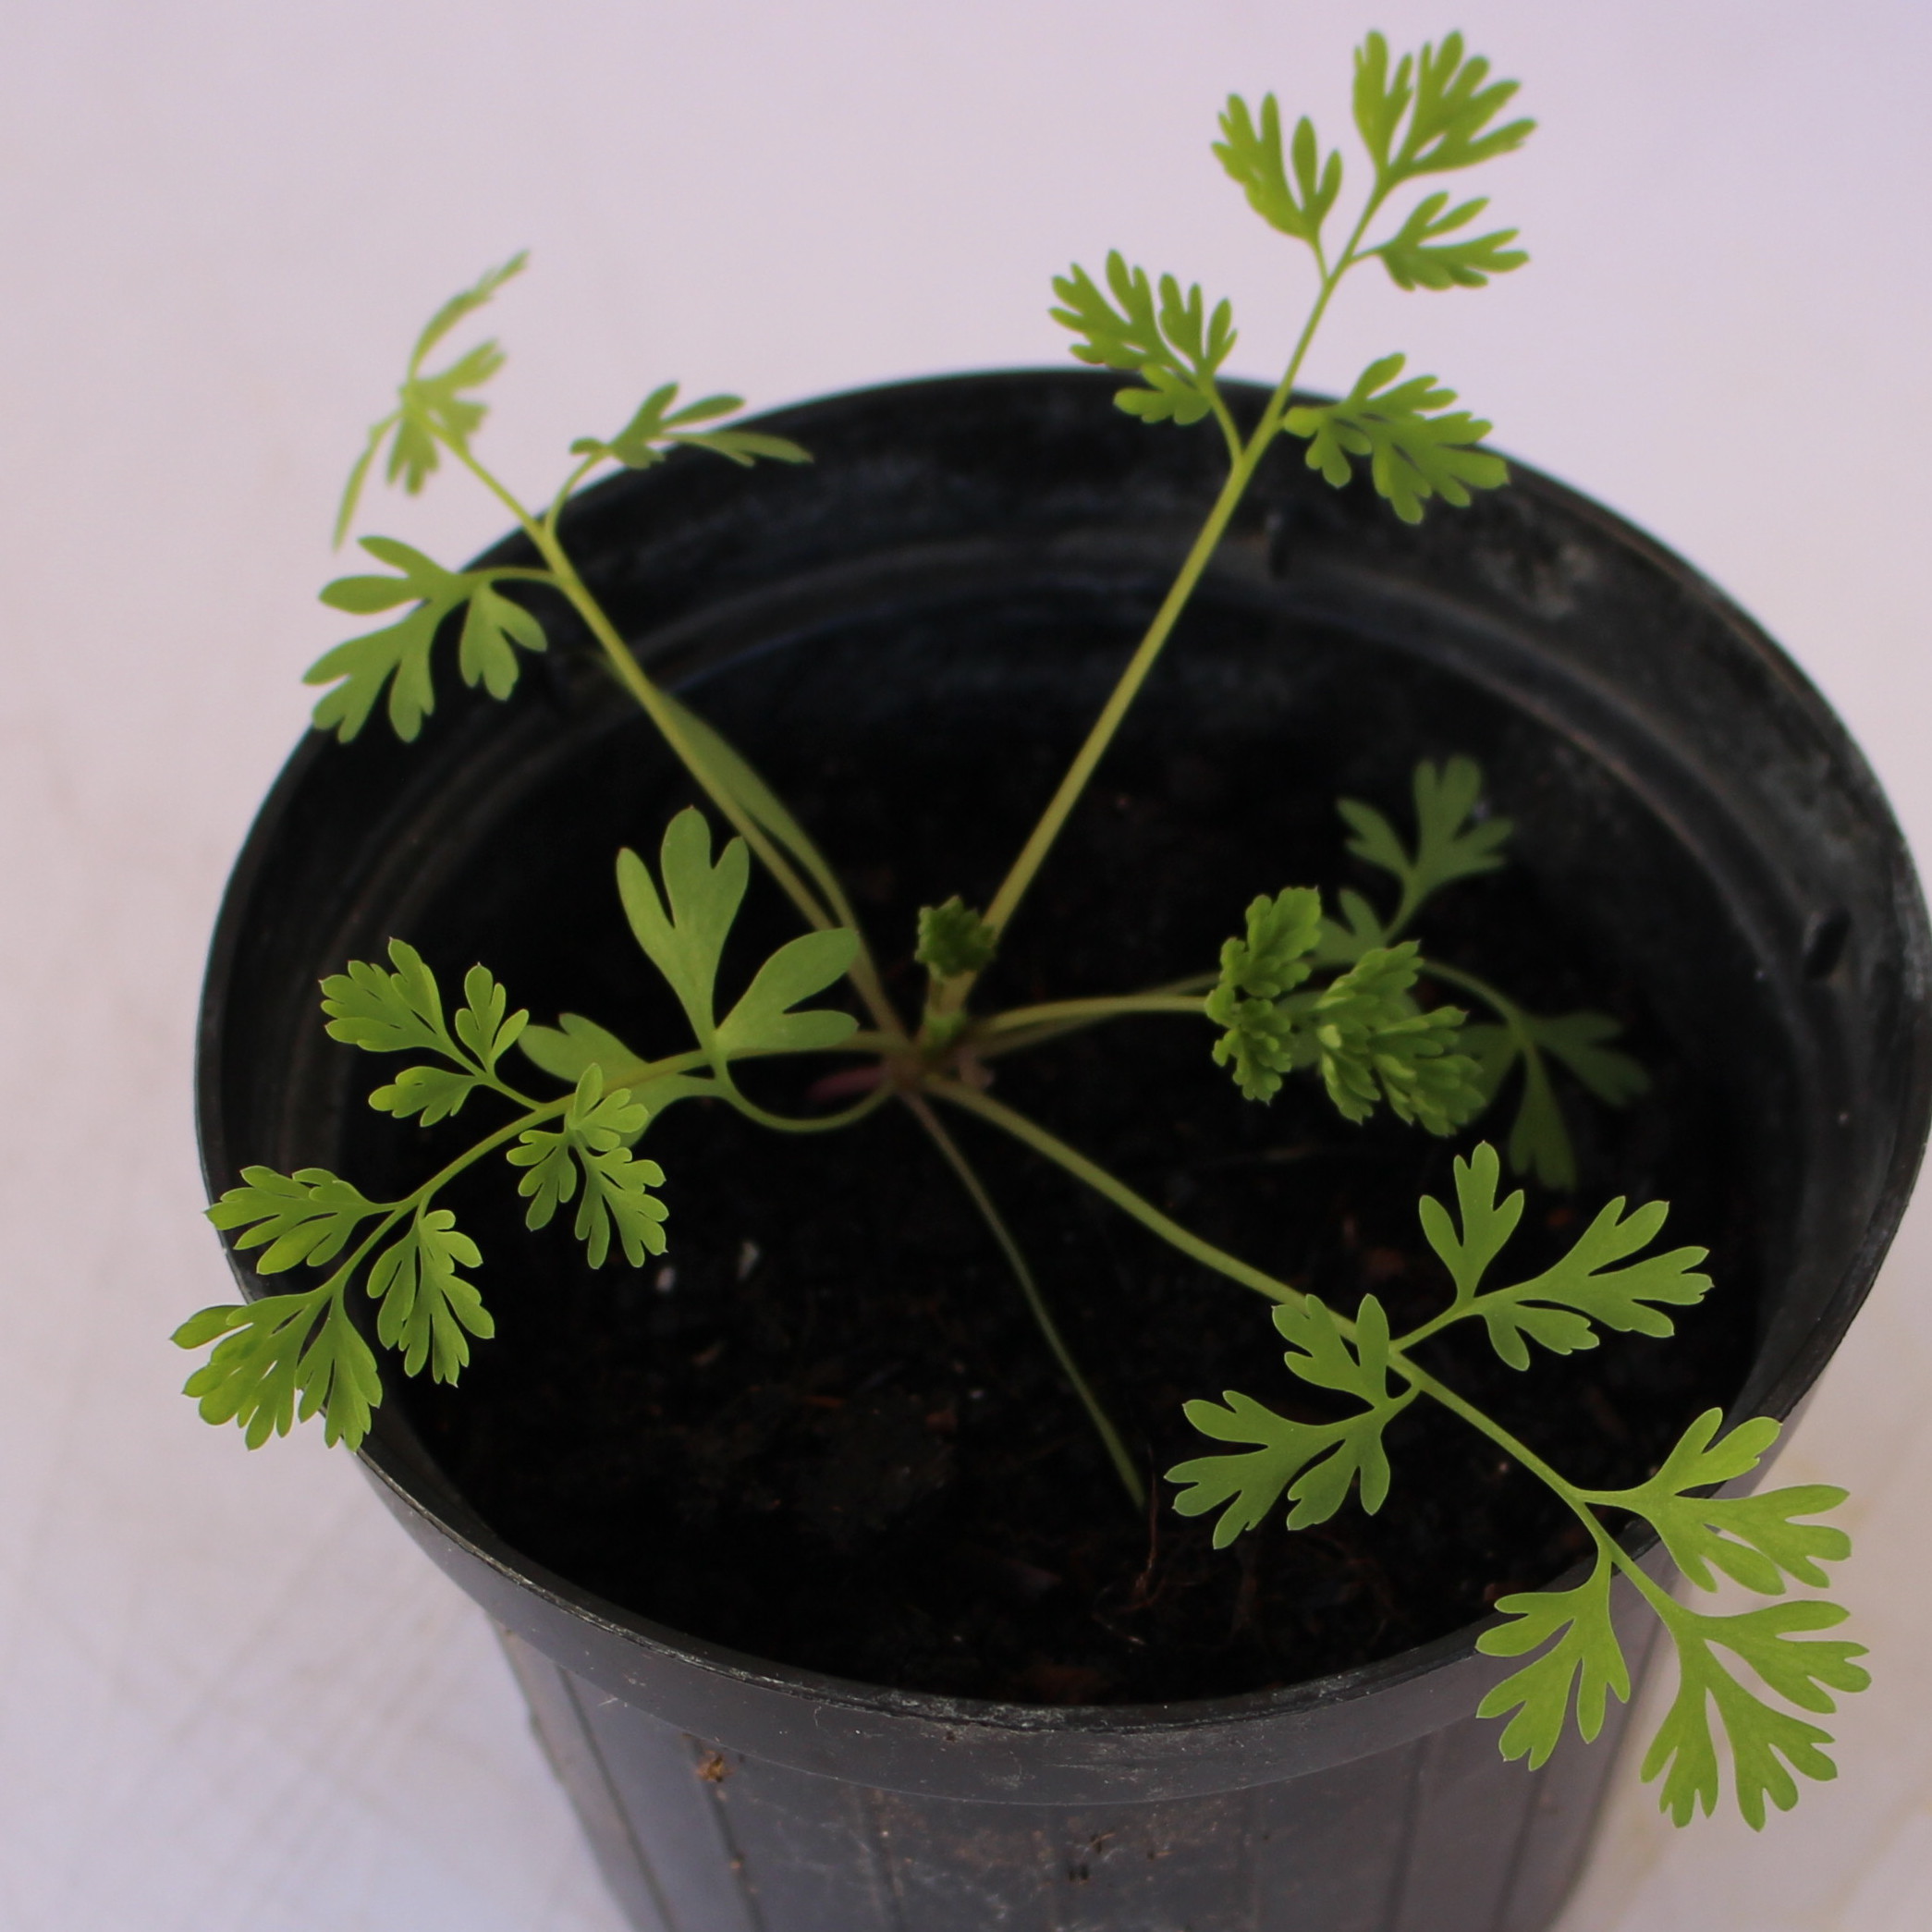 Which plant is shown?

Fumaria officinalis
